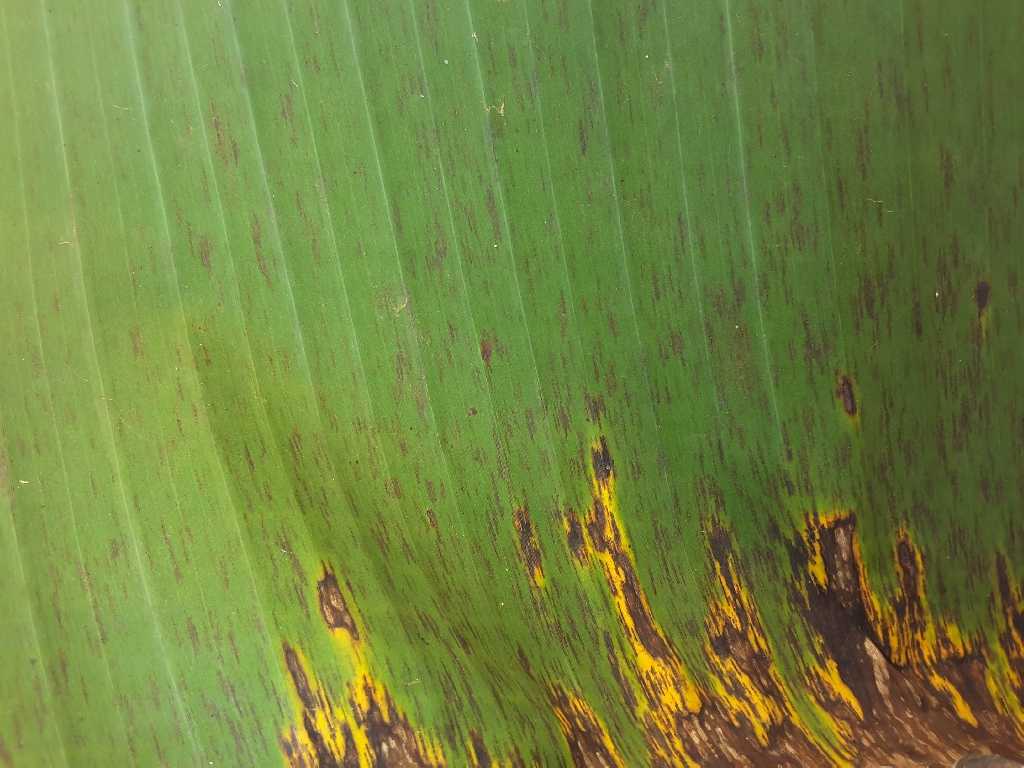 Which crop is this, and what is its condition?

banana, black sigatoka
